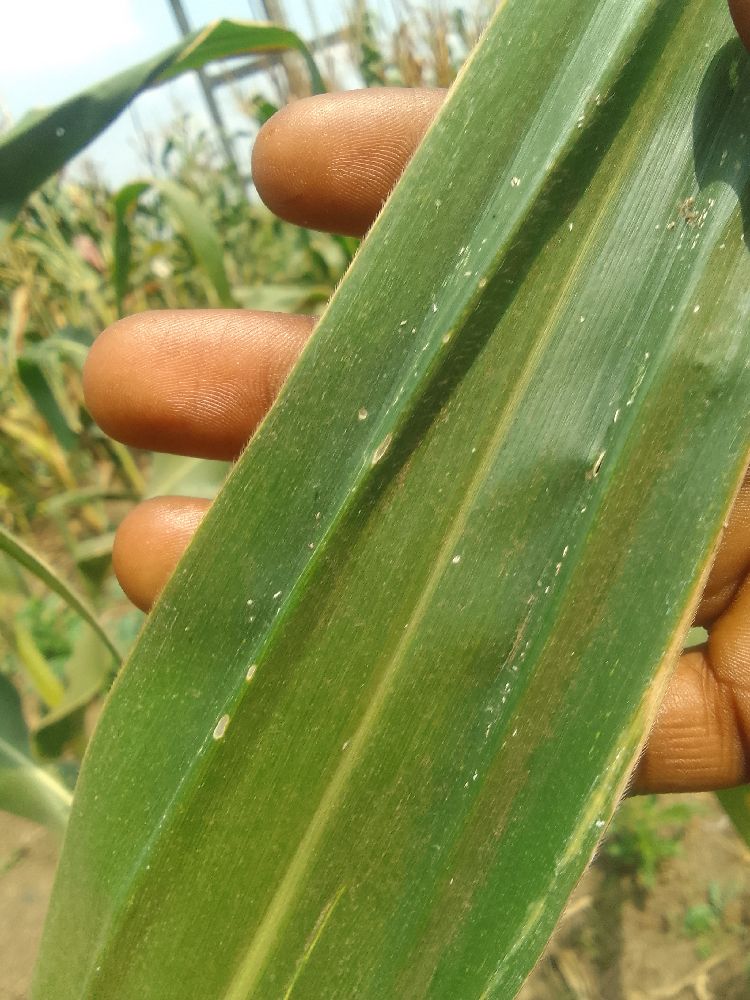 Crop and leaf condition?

maize, healthy
